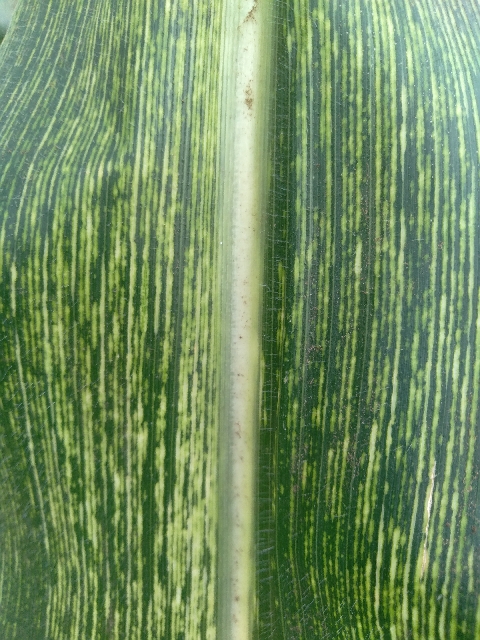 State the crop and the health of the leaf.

maize, maize streak virus
